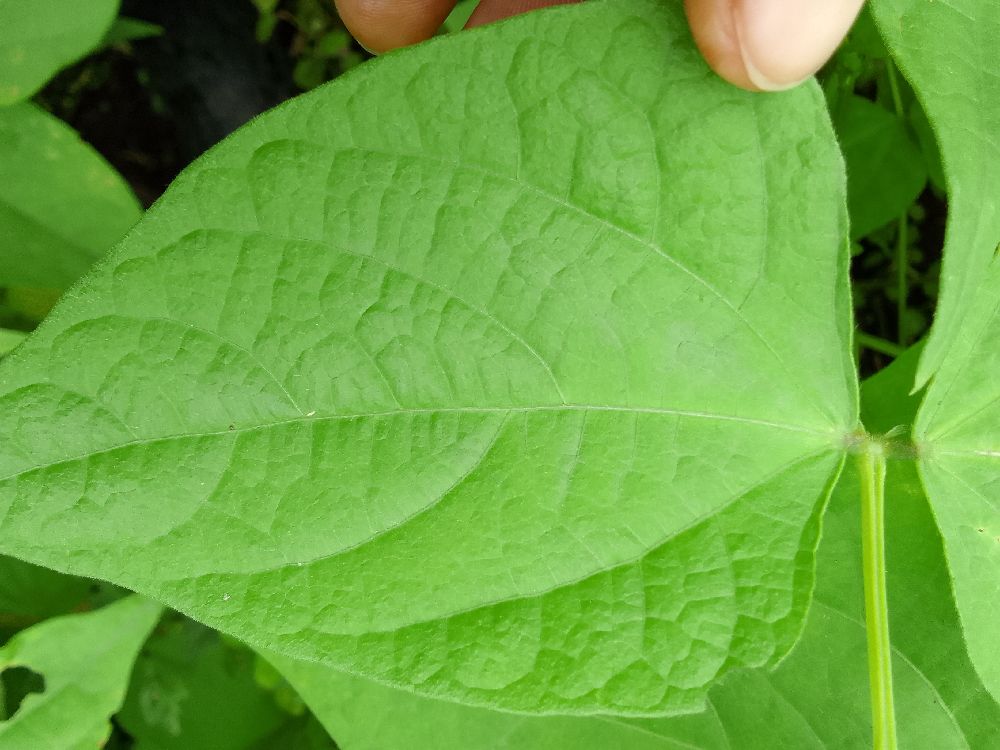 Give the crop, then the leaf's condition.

common bean, healthy
